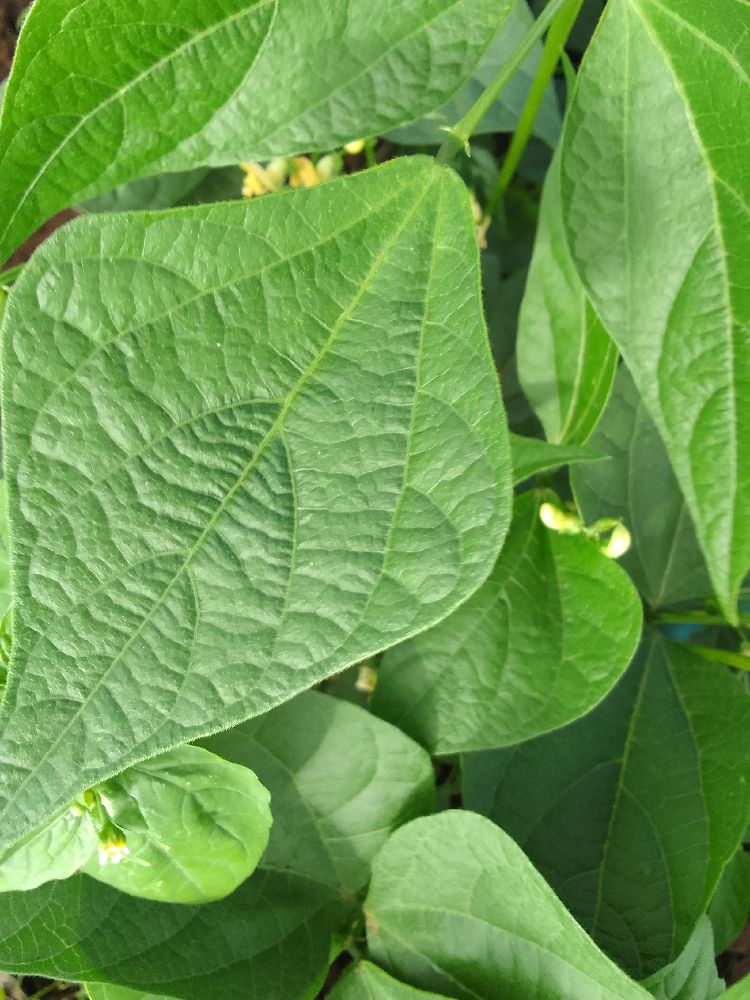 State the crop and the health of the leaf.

common bean, healthy
